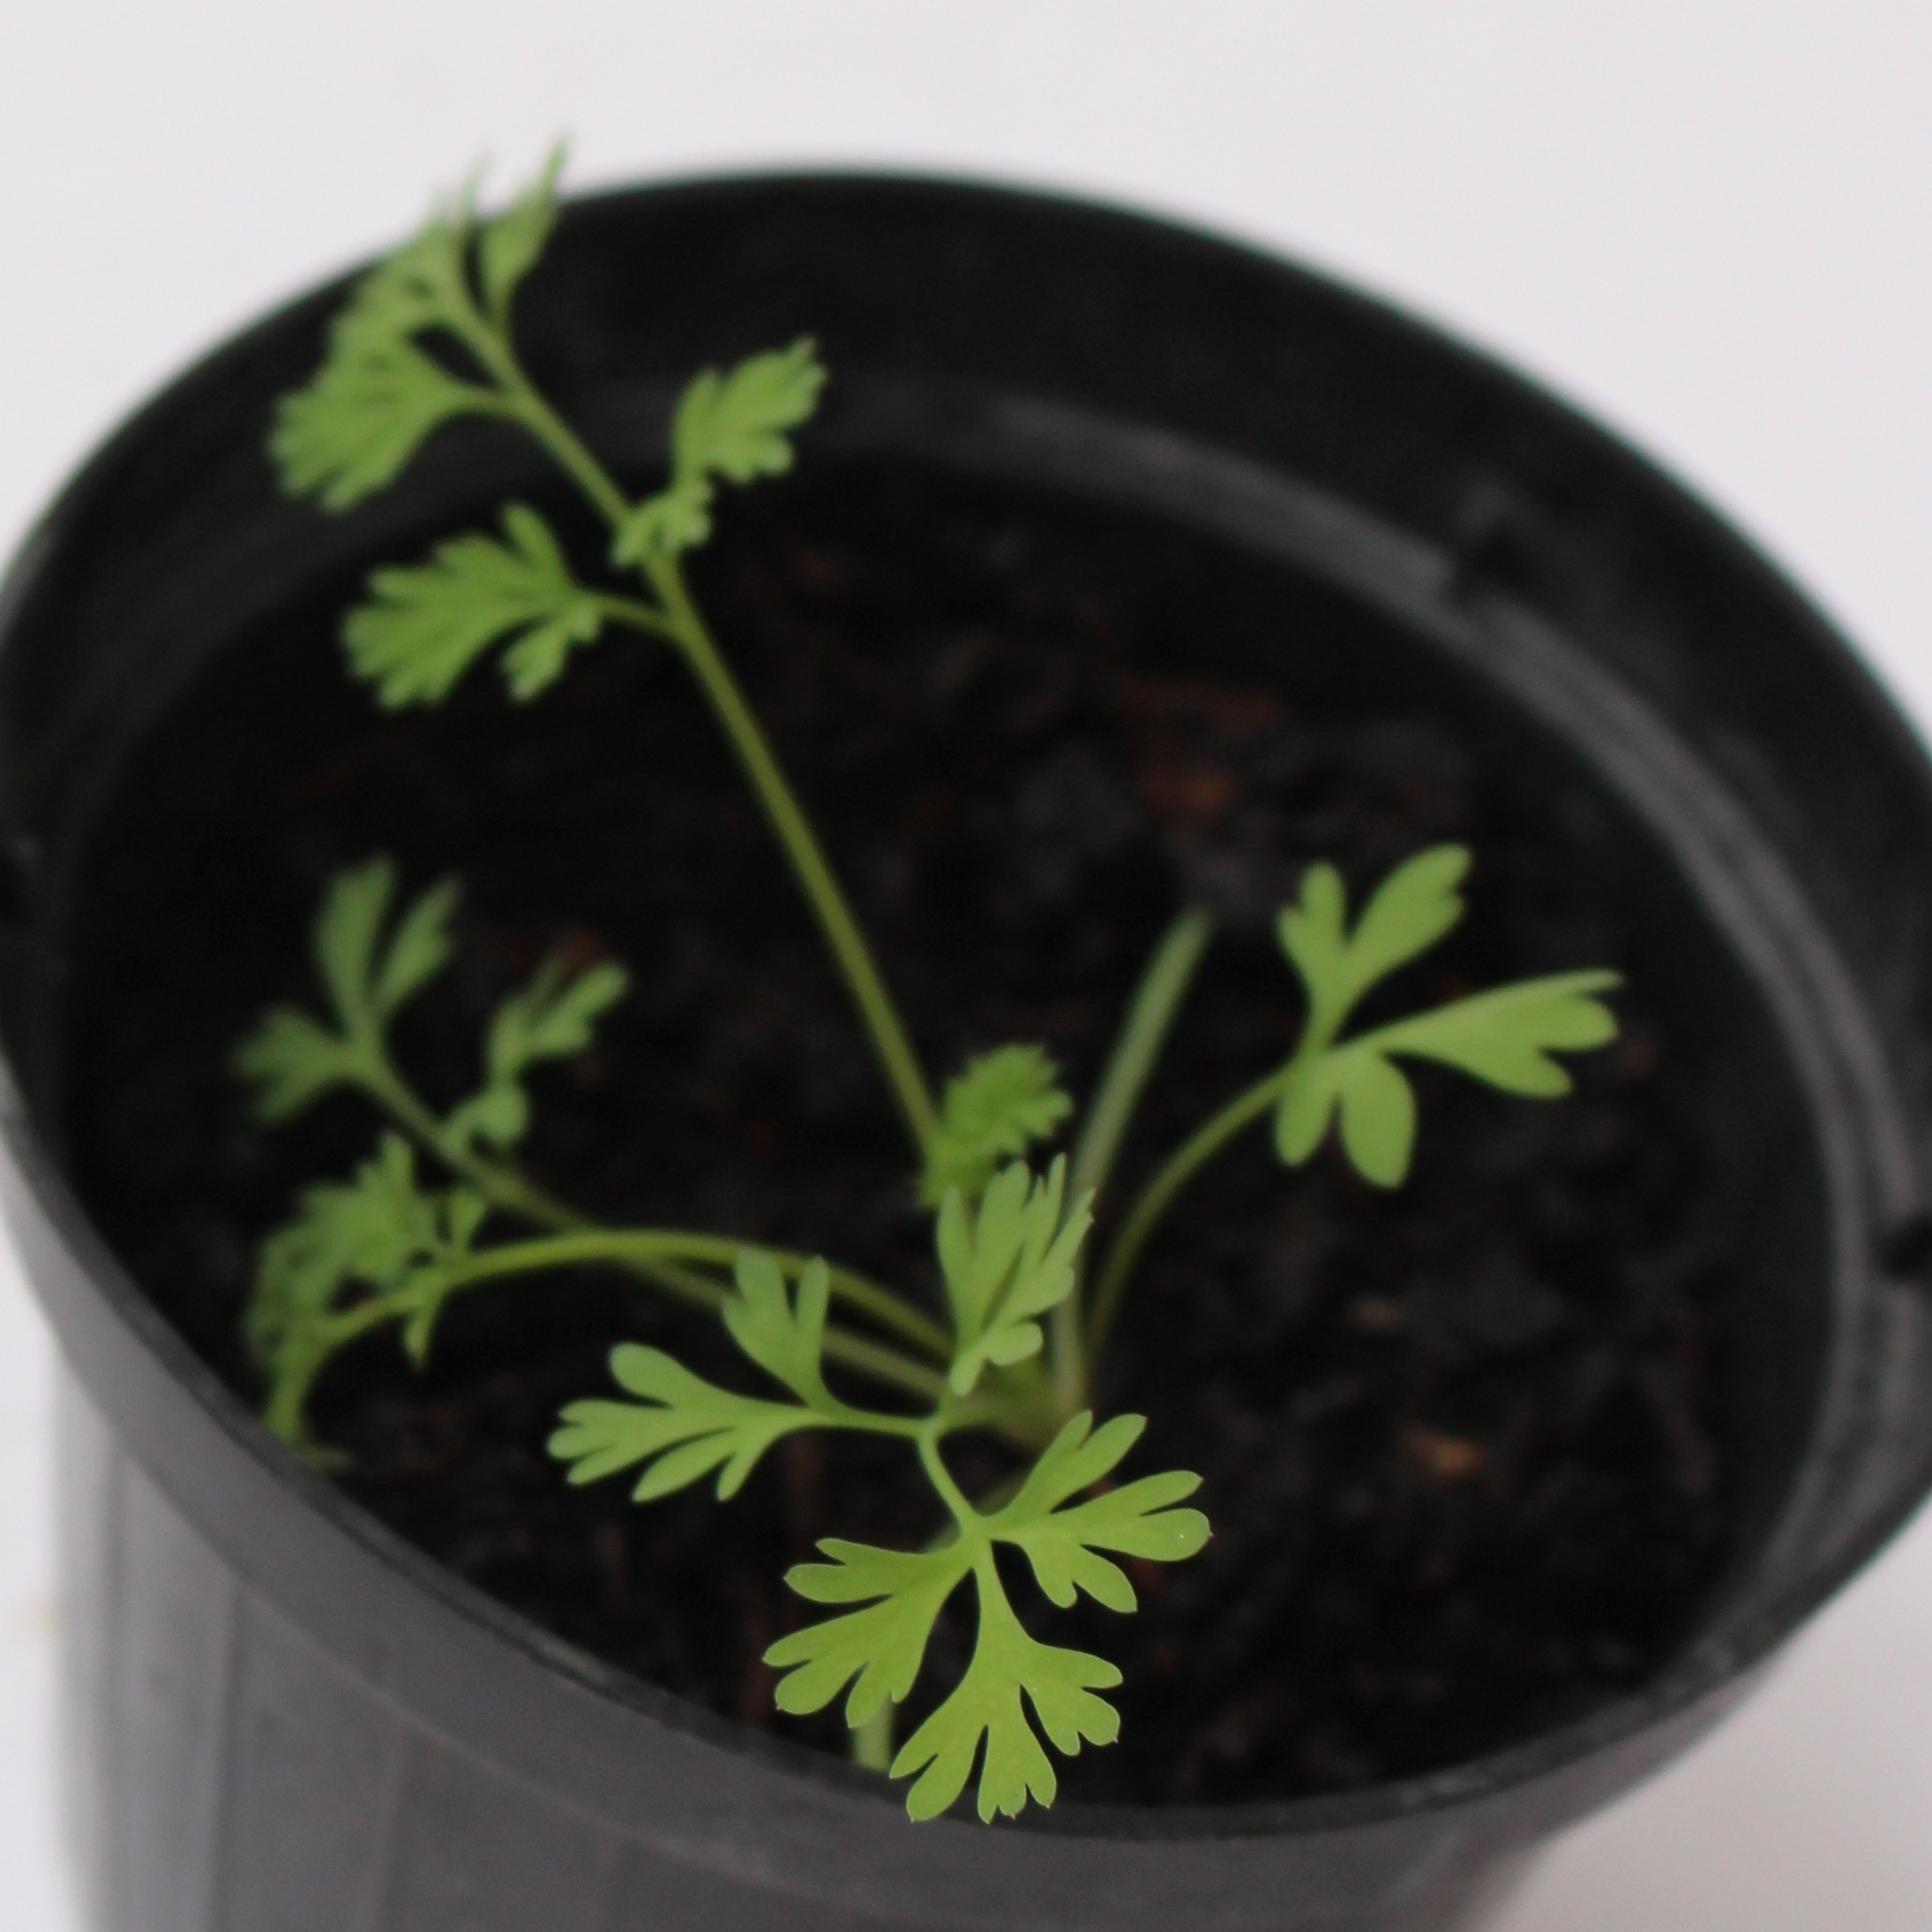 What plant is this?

Fumaria officinalis
